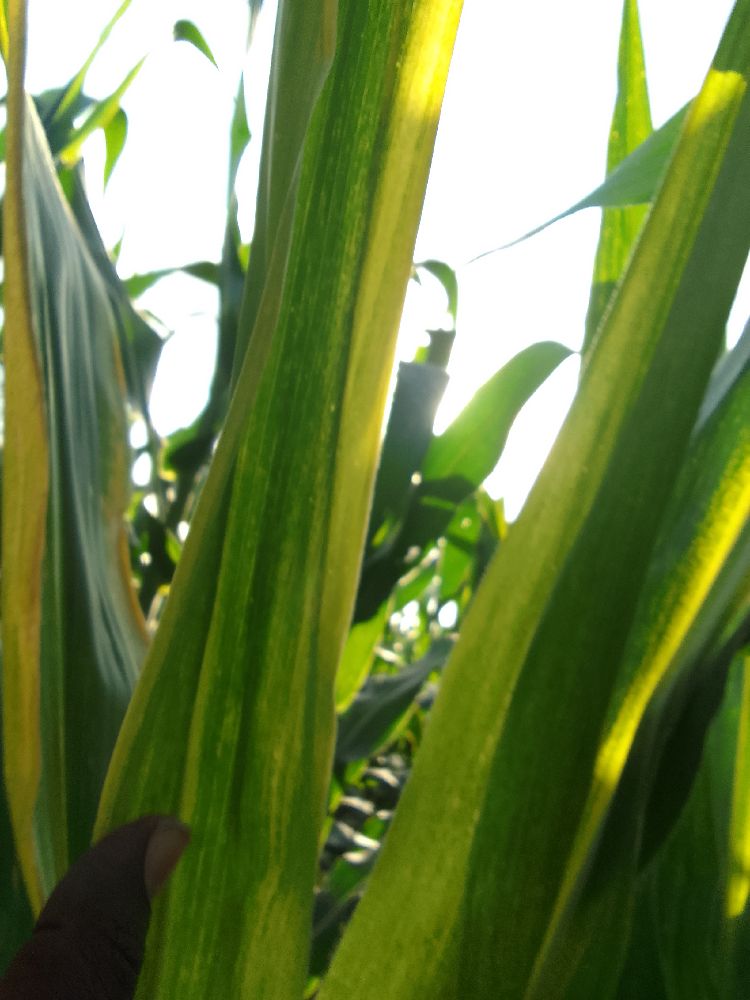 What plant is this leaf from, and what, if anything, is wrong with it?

maize, maize lethal necrosis
